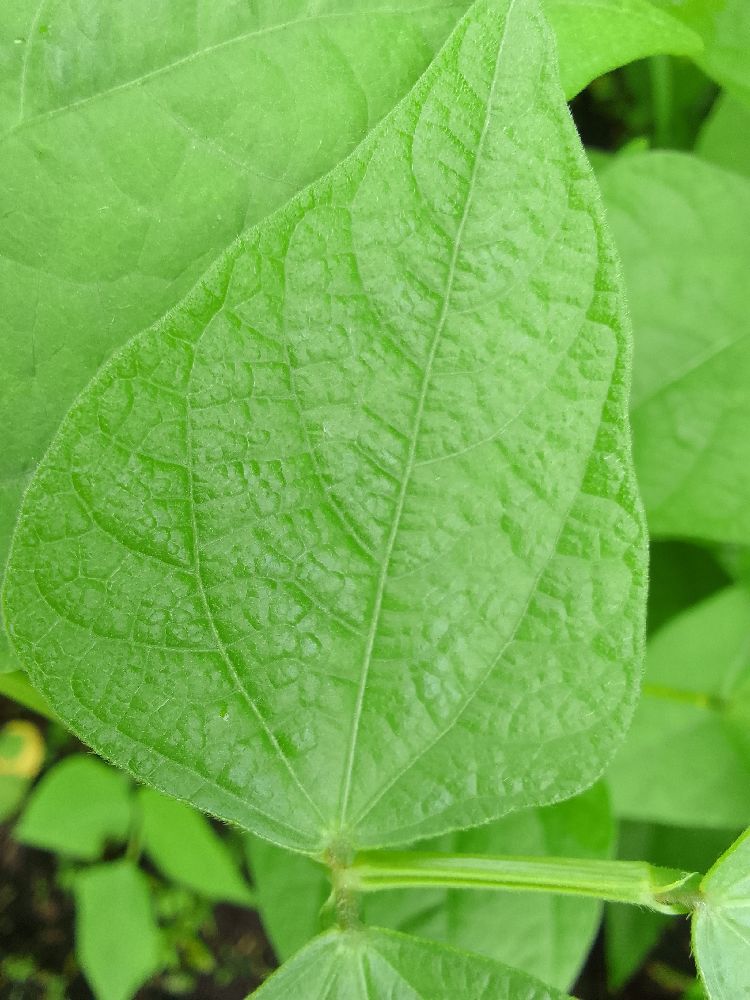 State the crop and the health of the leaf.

maize, healthy
